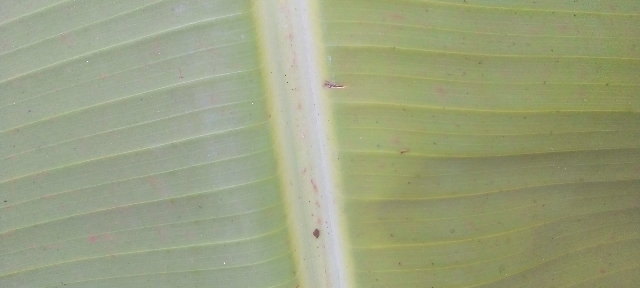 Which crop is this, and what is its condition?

banana, healthy
